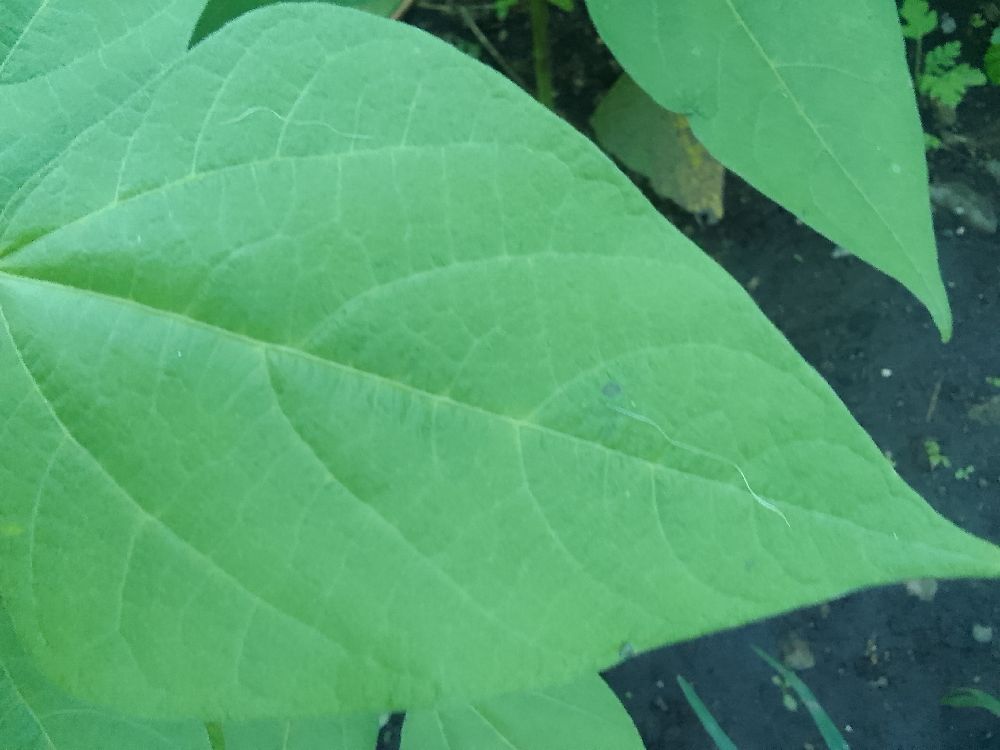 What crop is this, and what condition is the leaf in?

common bean, healthy
